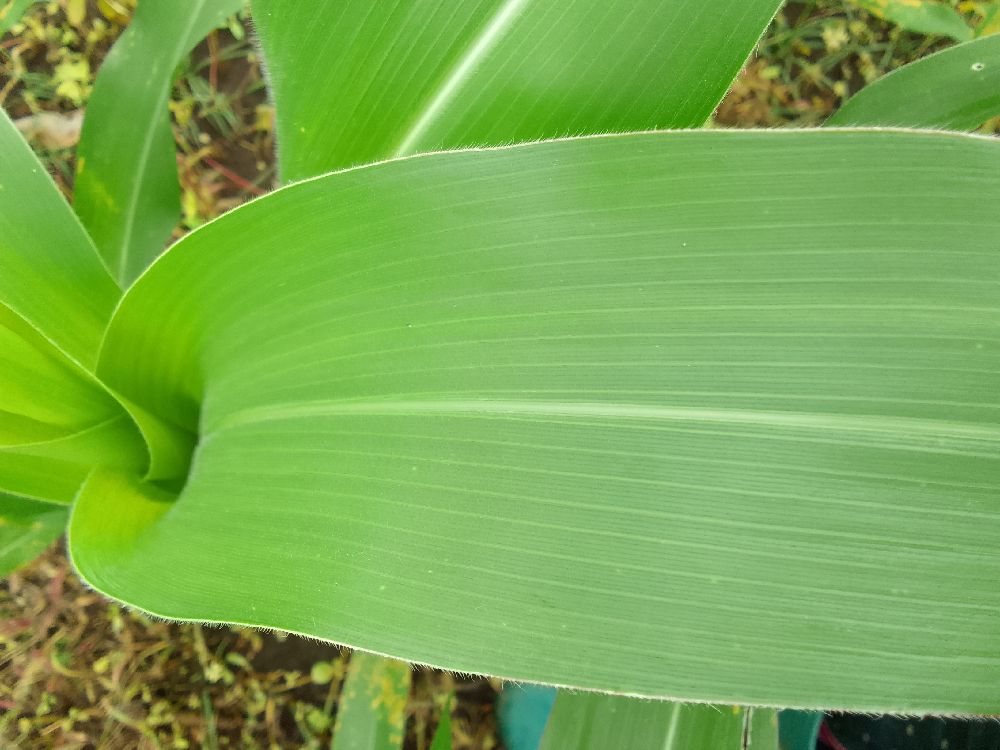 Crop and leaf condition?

maize, healthy
